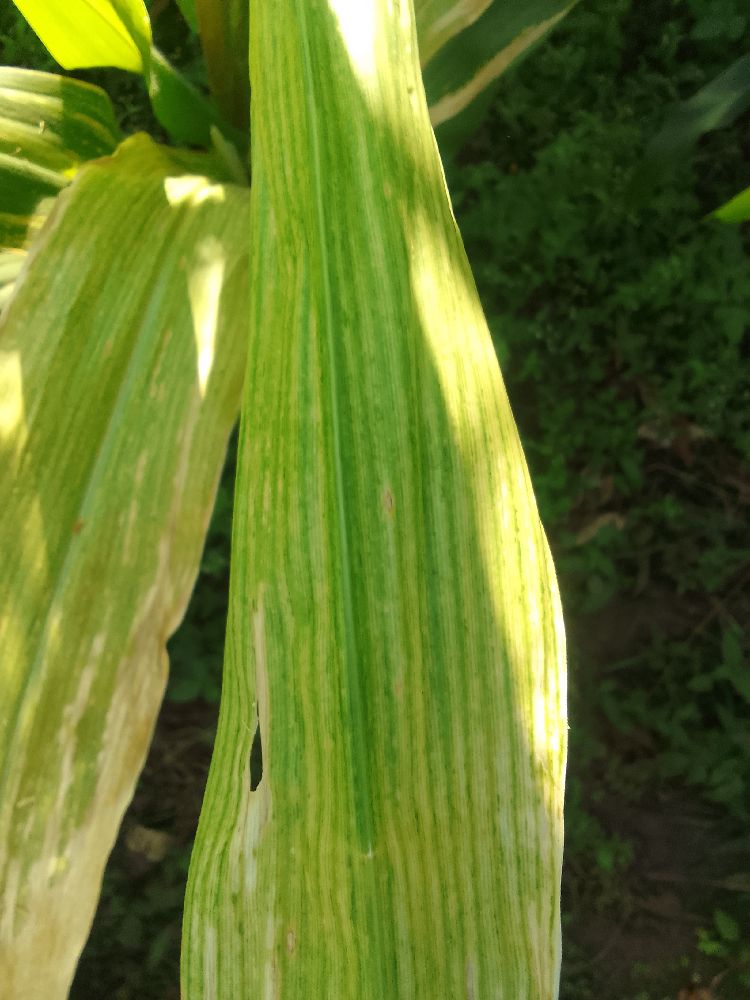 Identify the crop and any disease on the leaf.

maize, maize lethal necrosis
